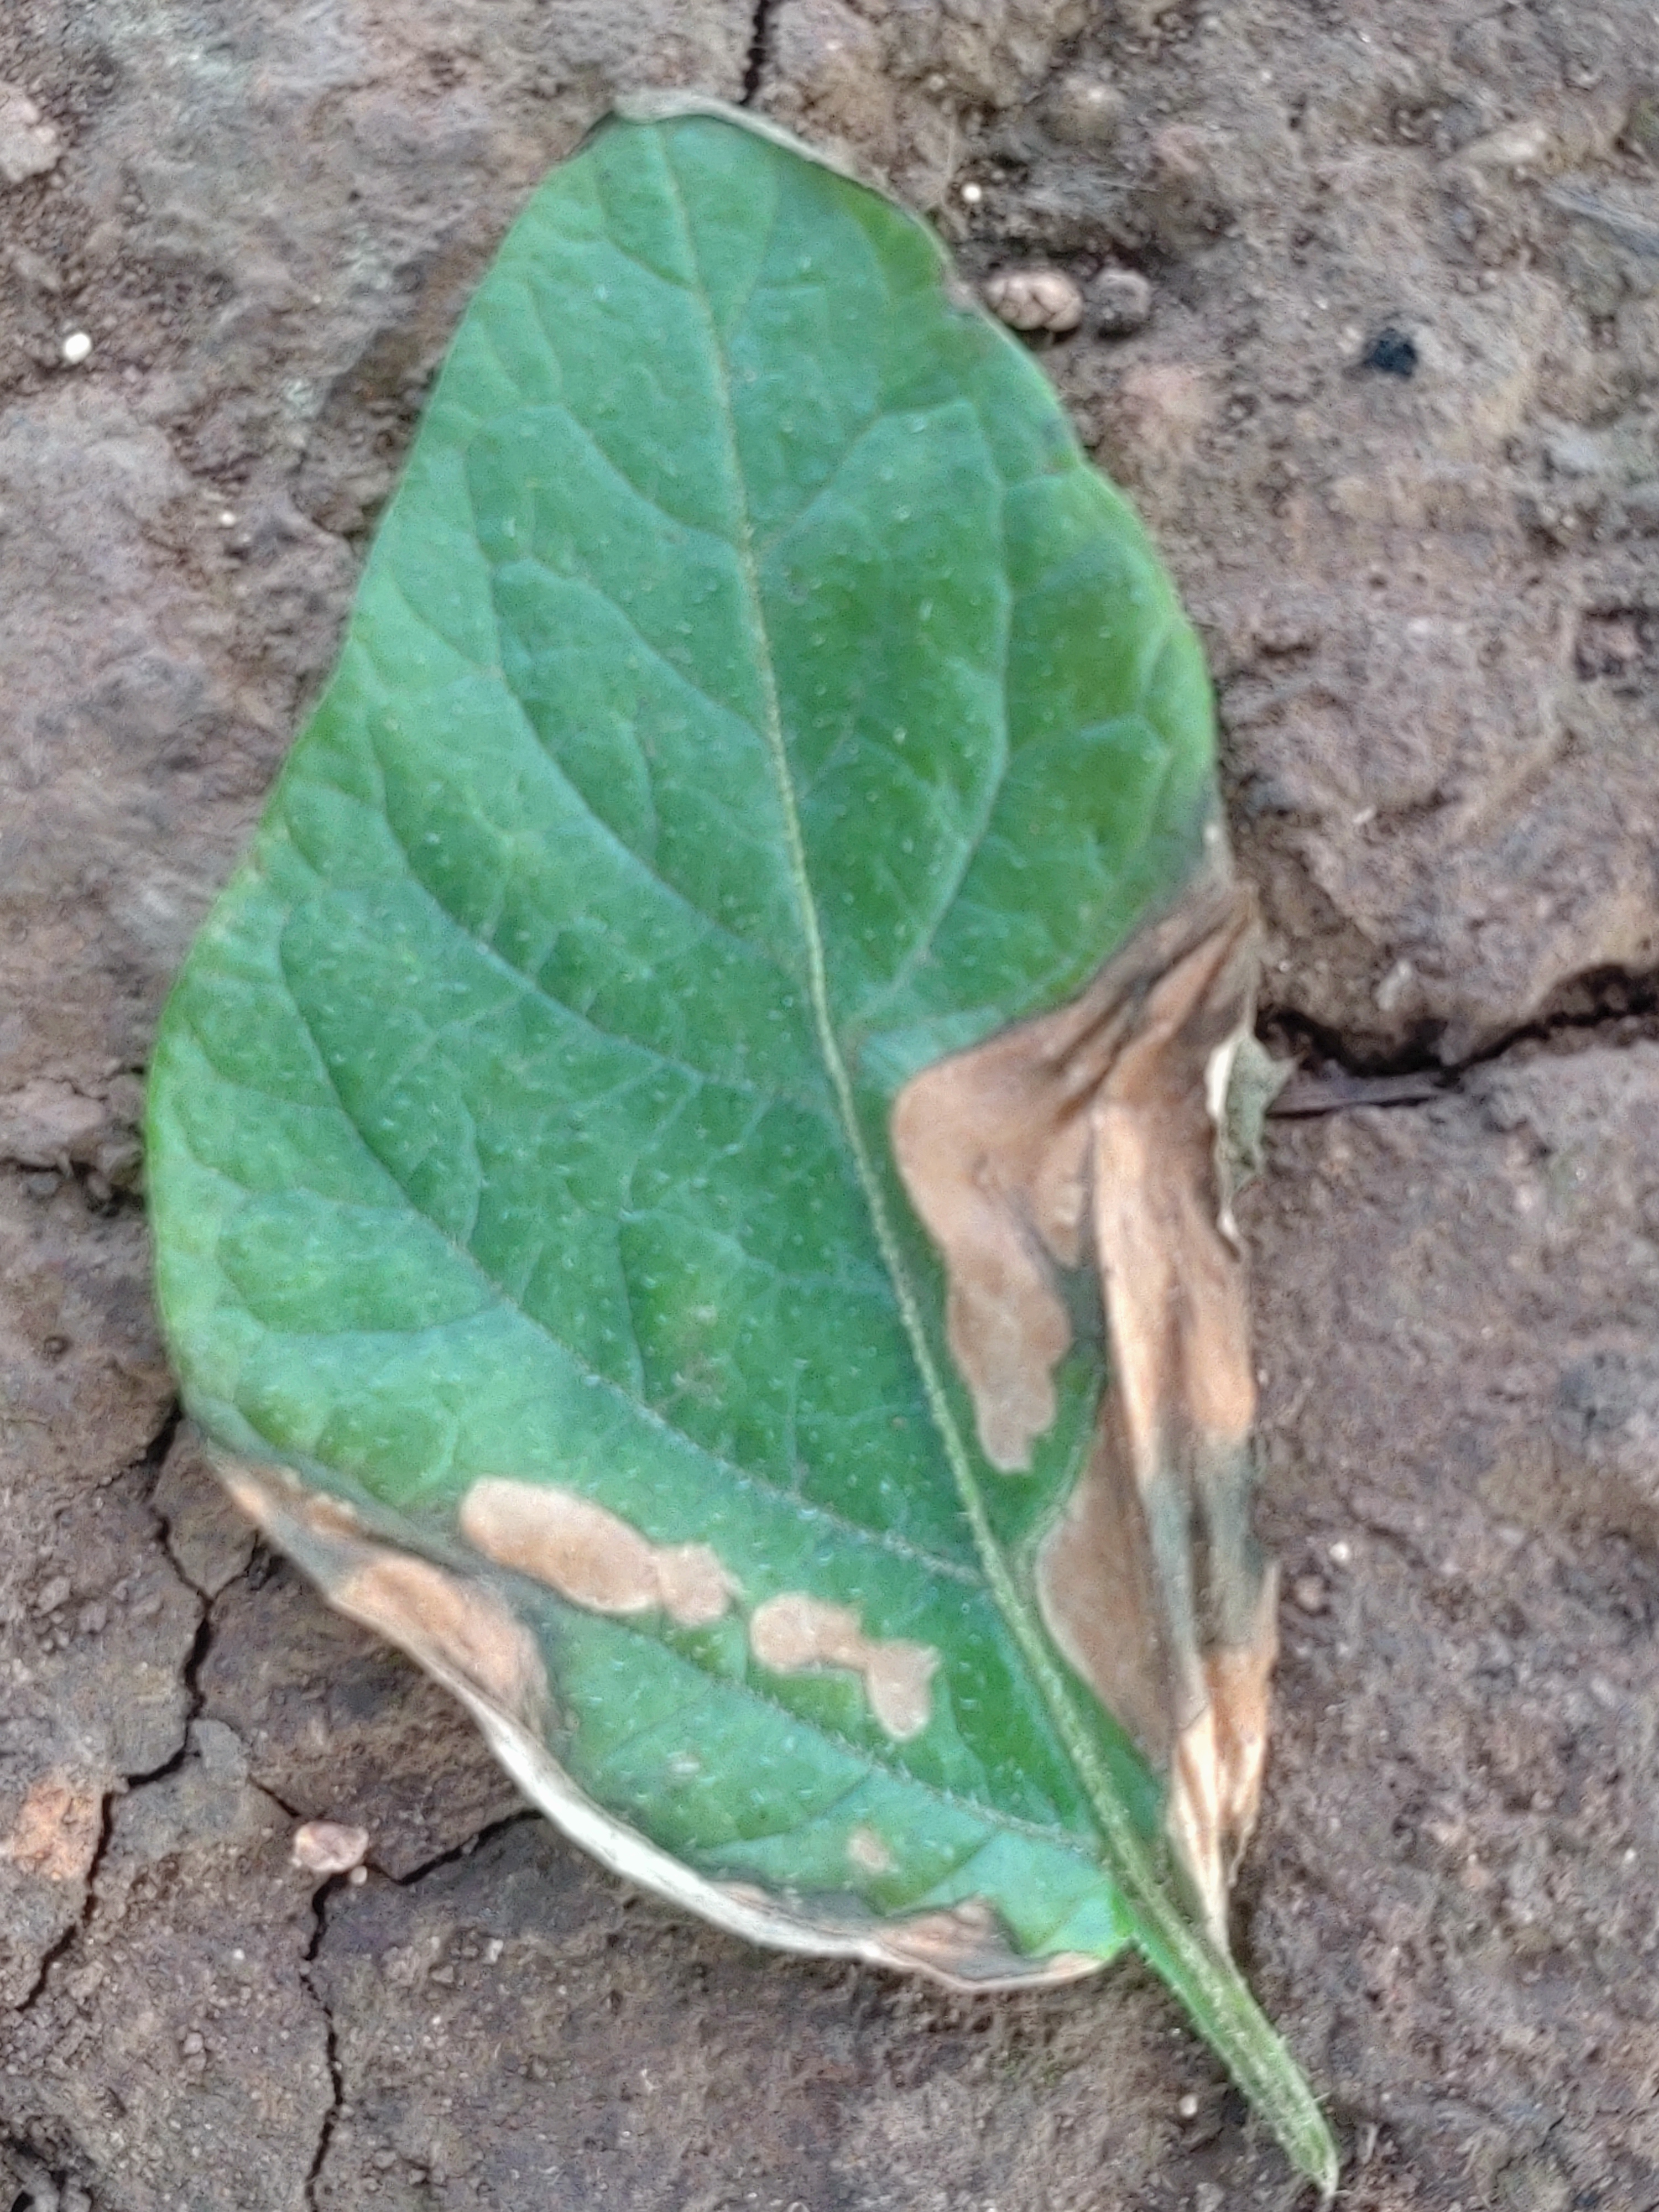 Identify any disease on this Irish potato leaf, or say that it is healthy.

early blight
